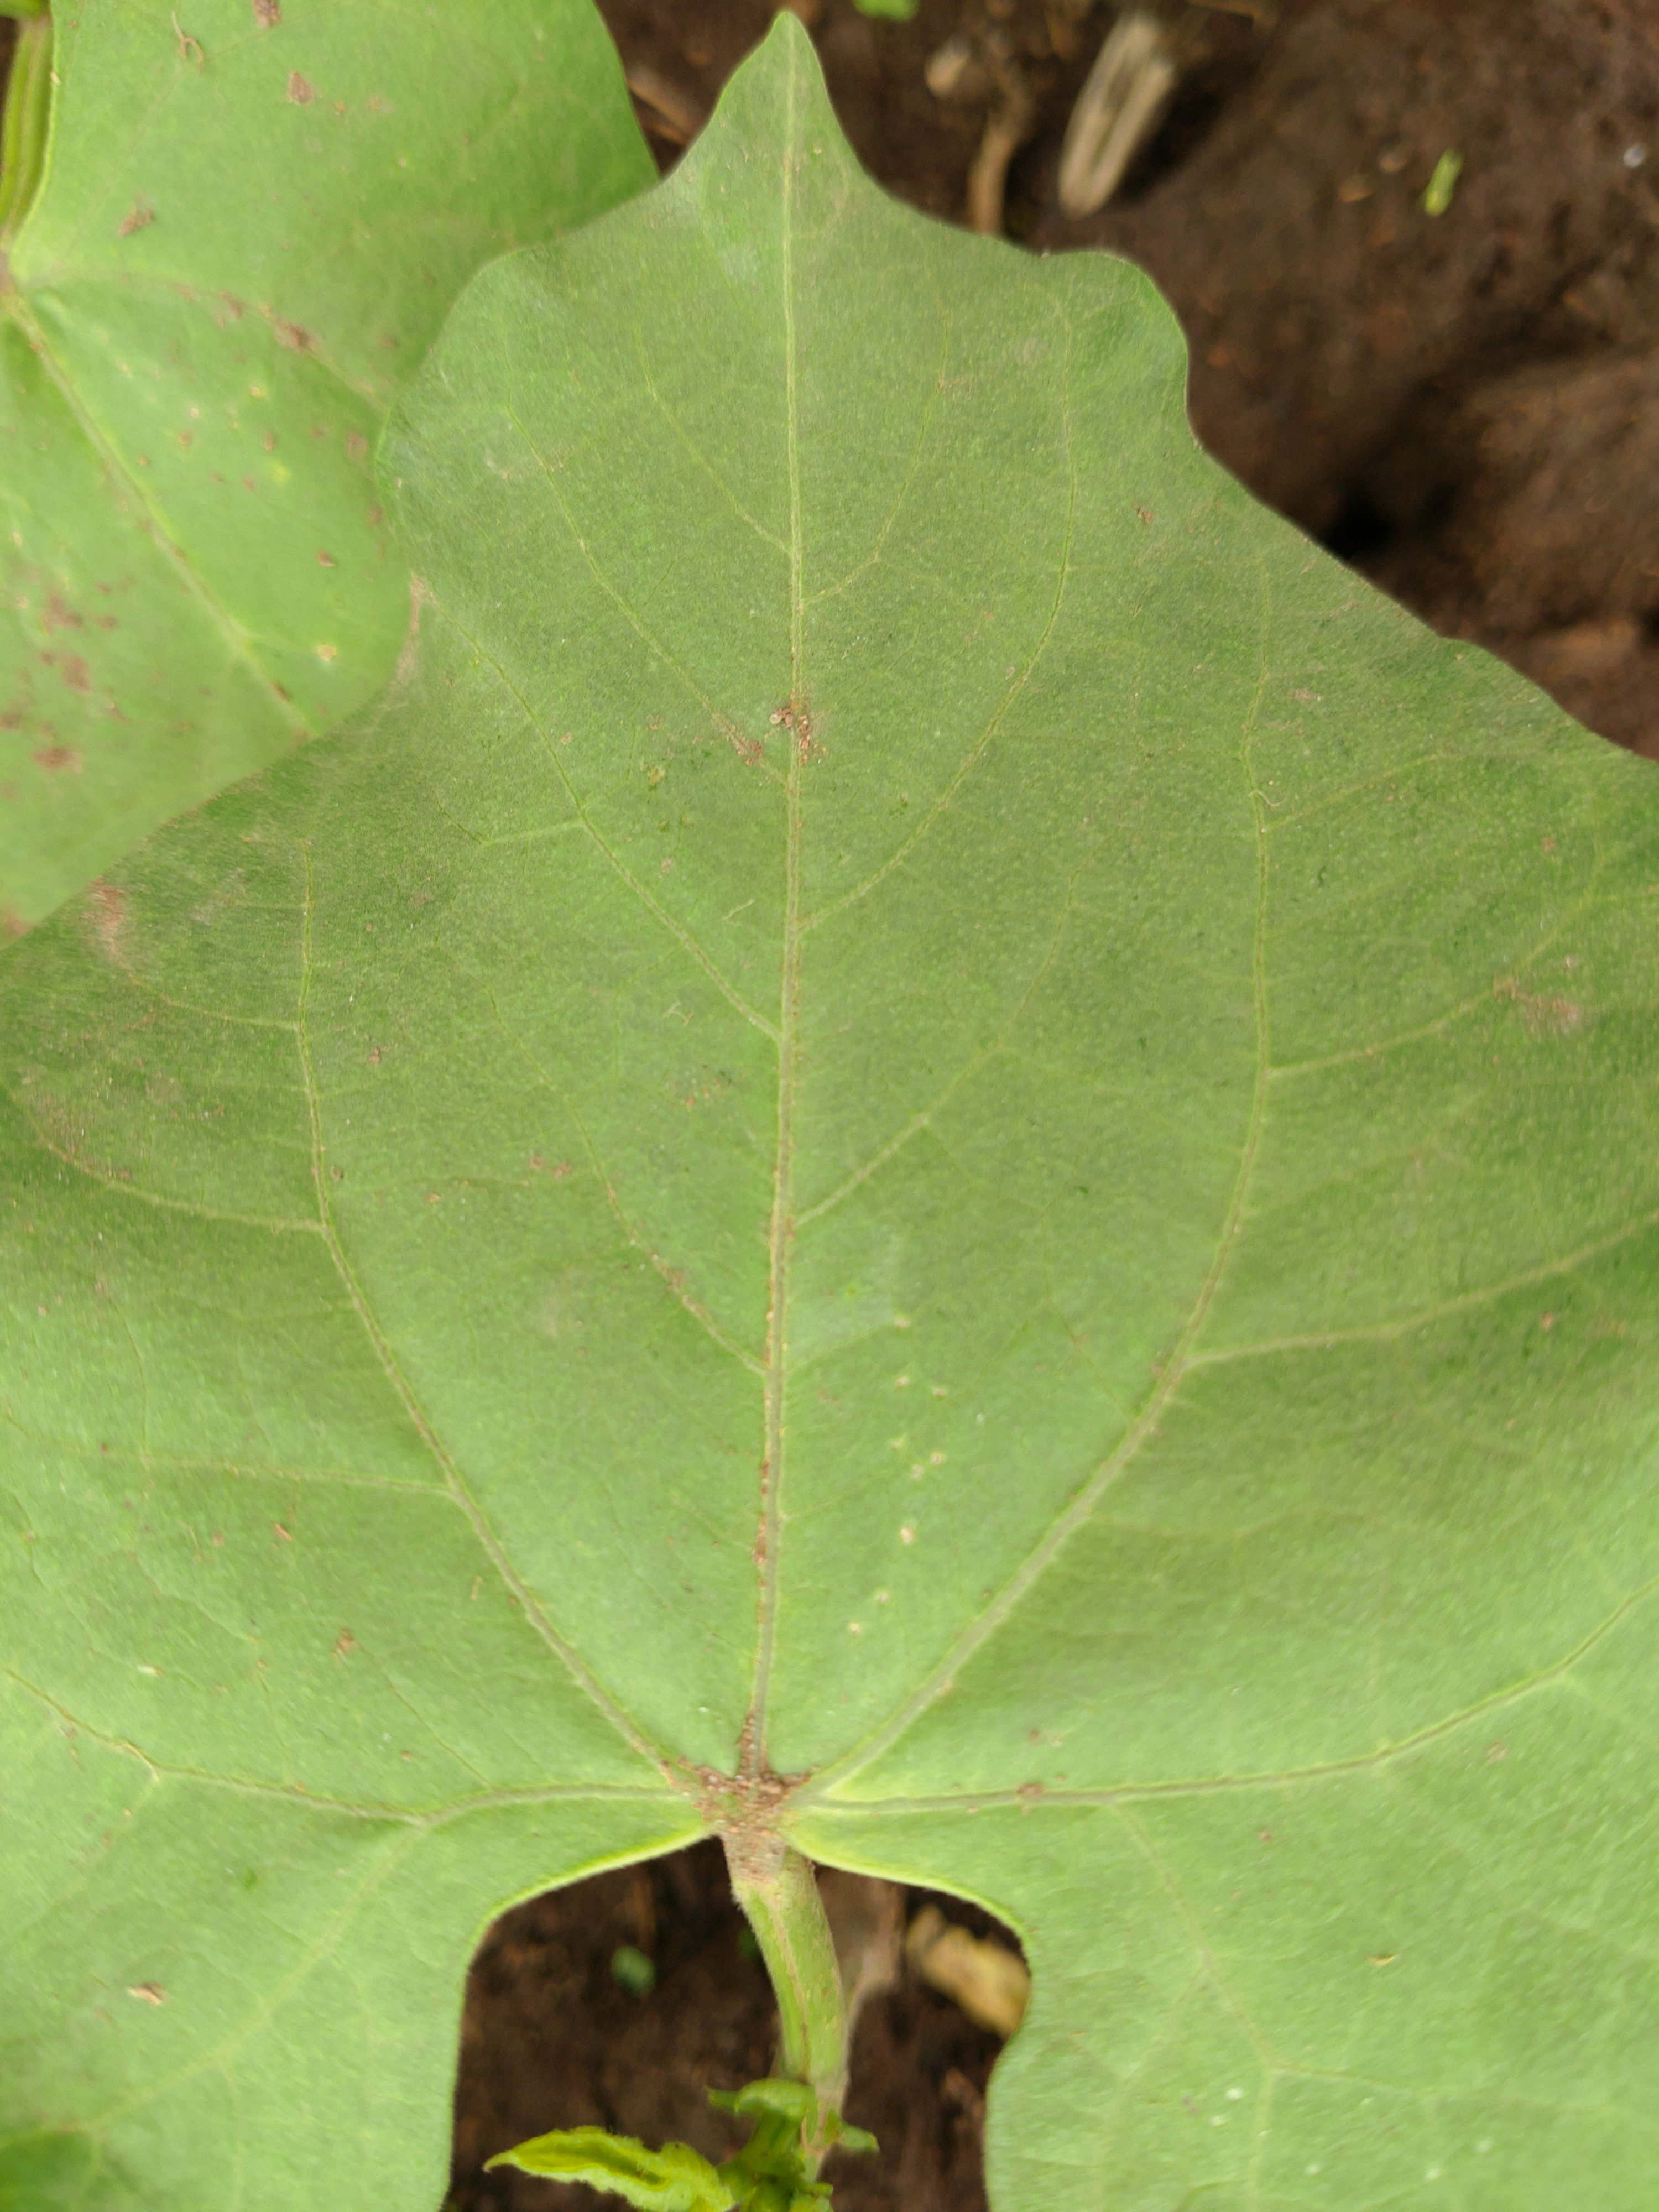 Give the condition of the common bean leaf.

healthy
